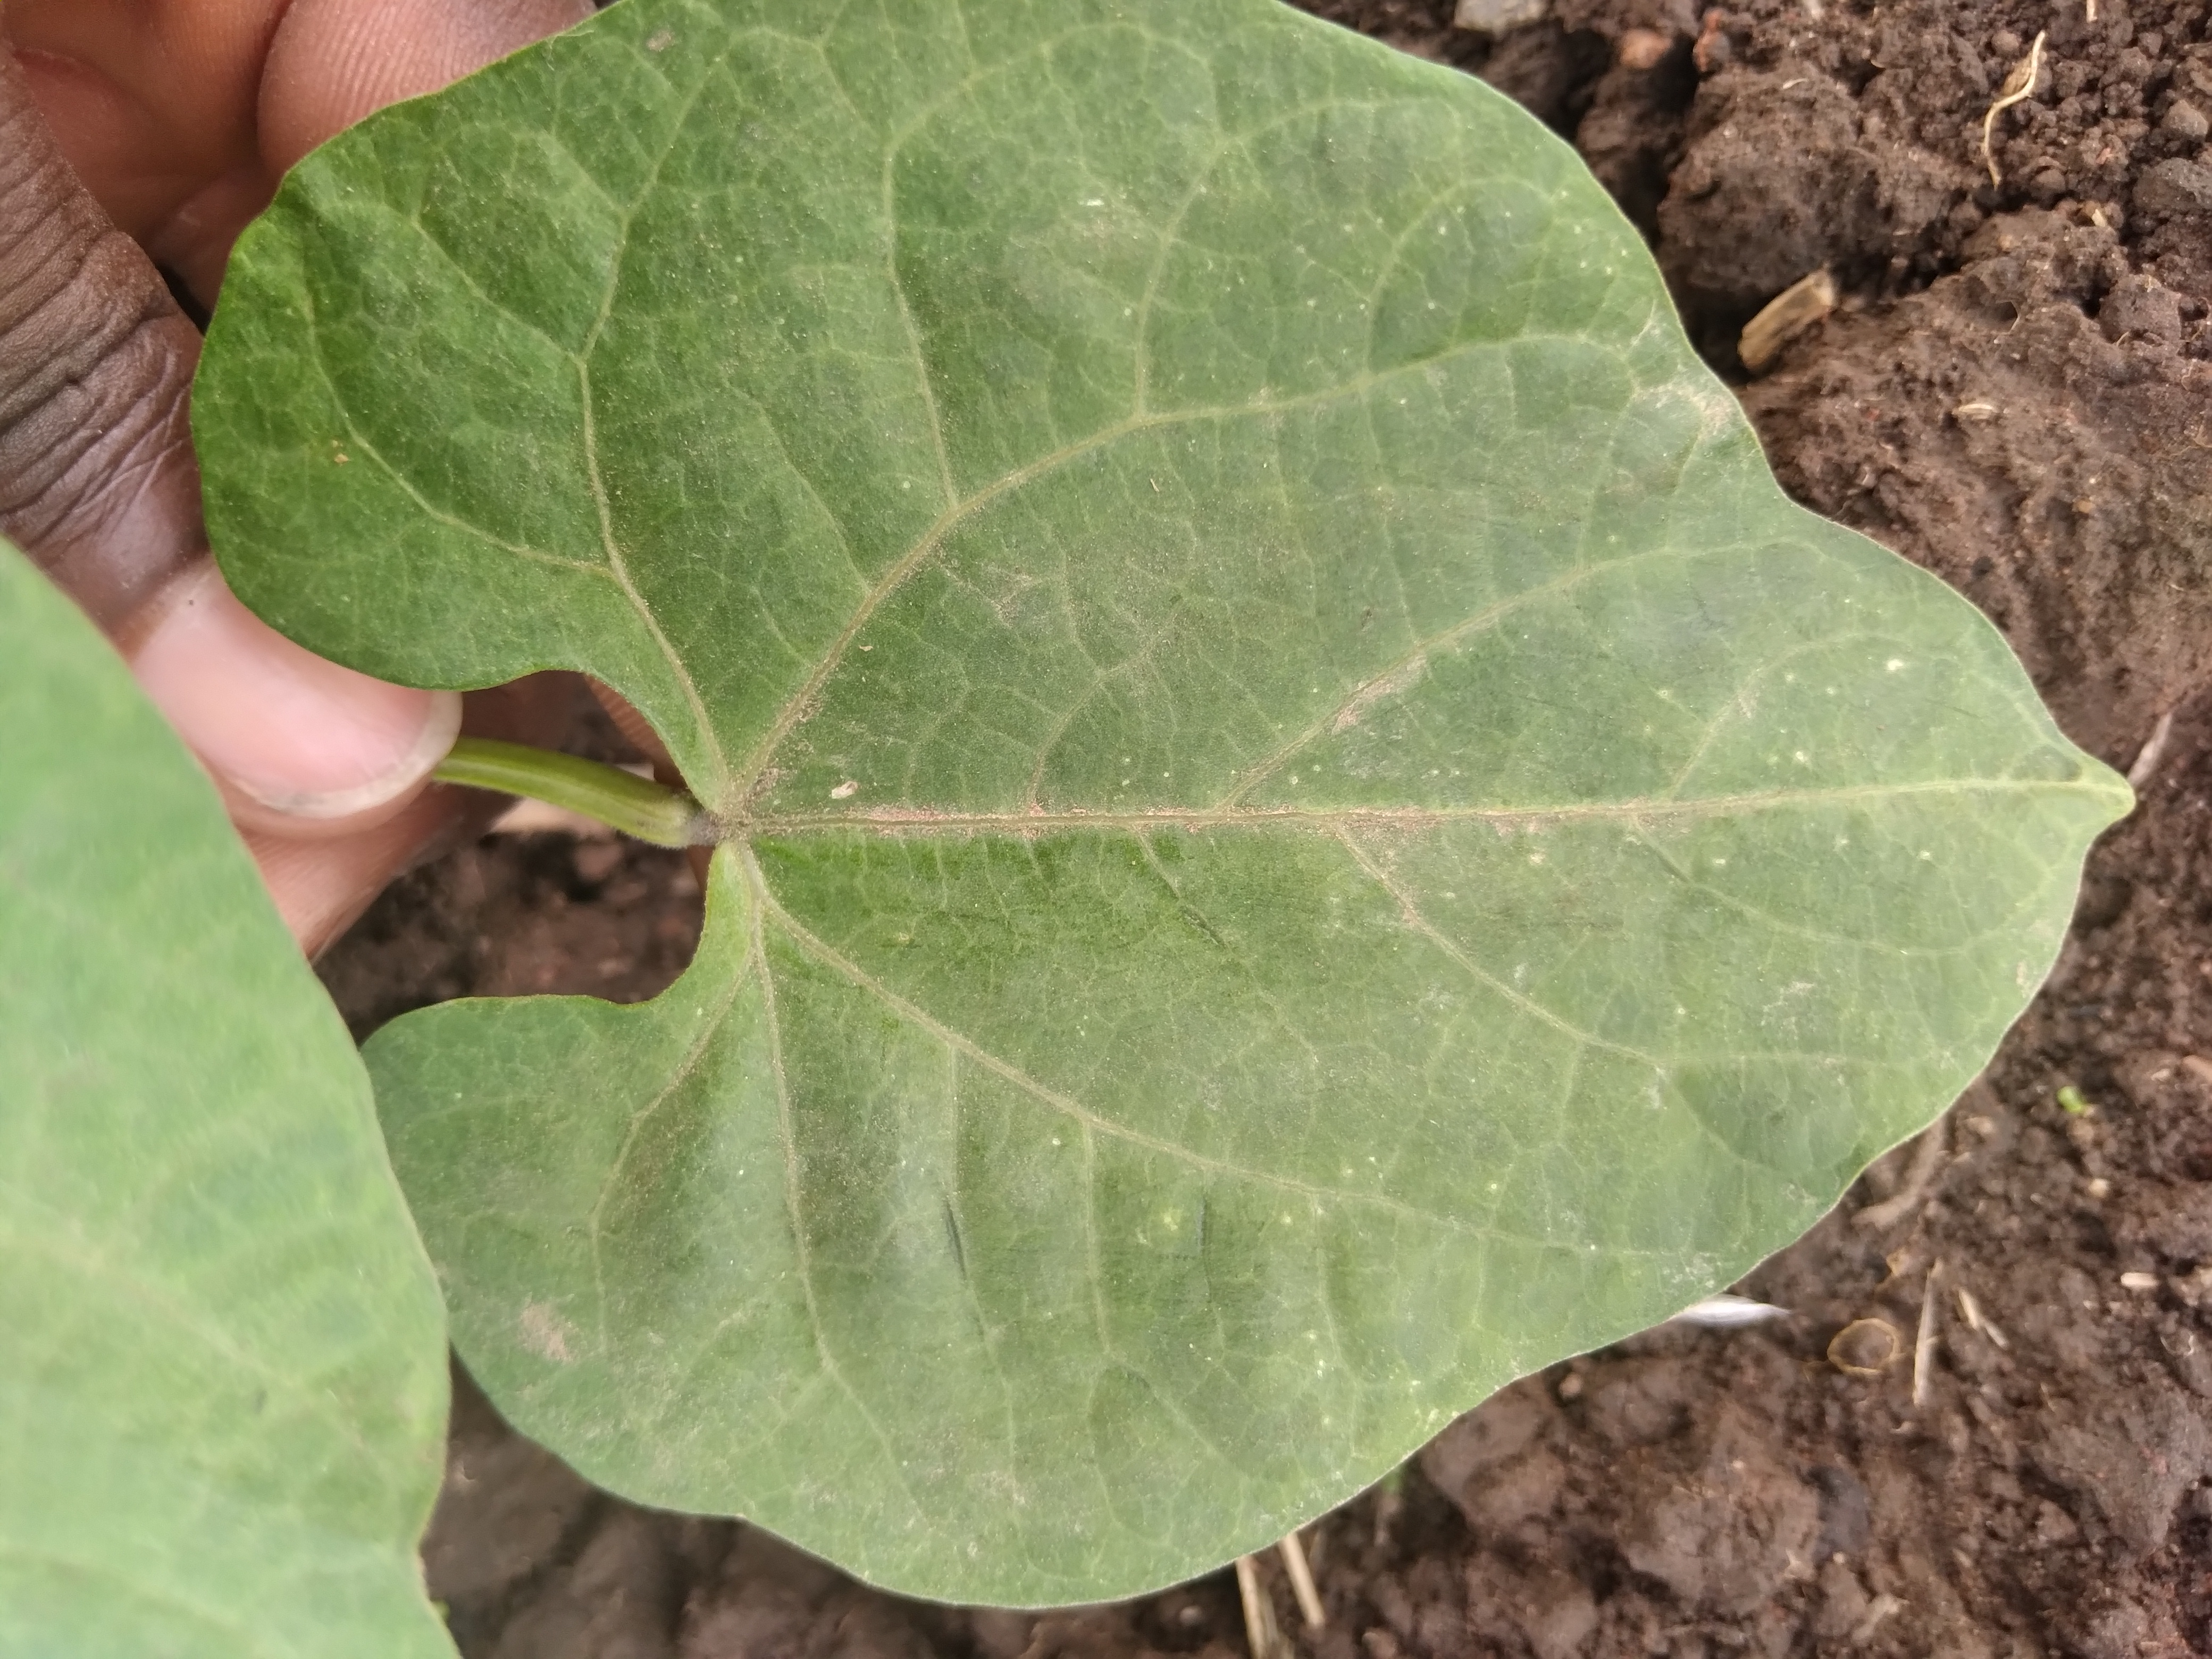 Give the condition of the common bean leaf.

healthy
